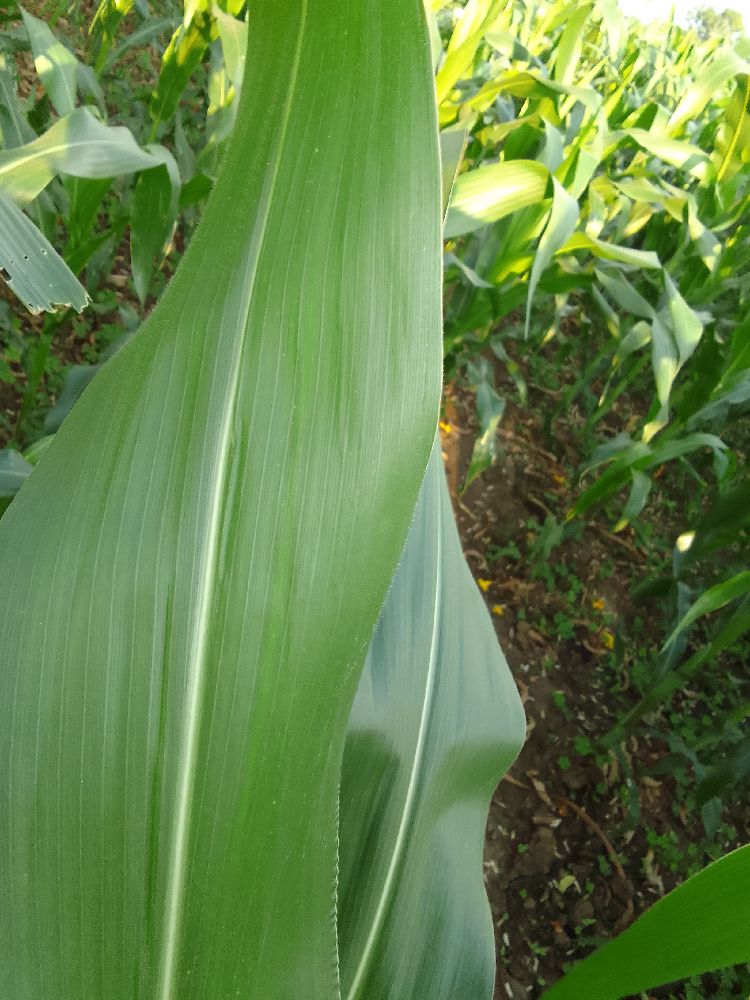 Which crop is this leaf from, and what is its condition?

maize, healthy
